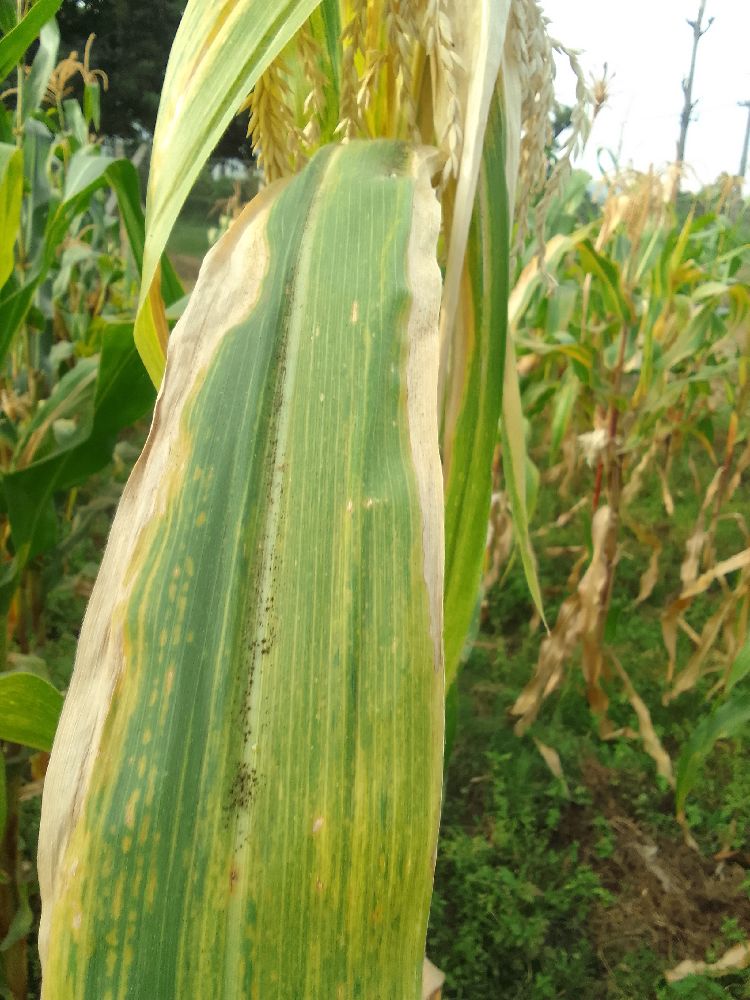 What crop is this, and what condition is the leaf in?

maize, maize lethal necrosis
